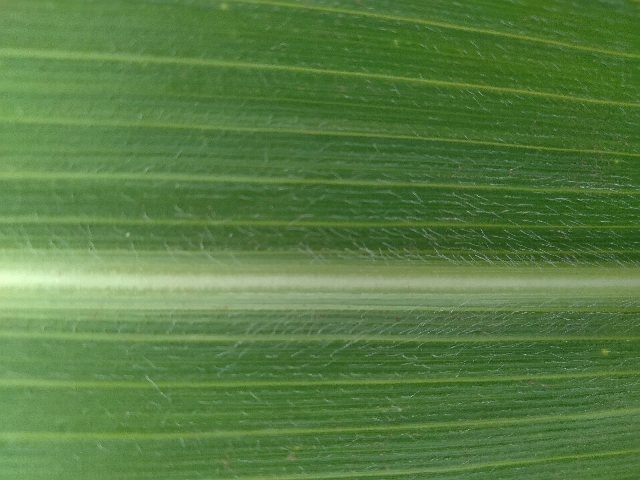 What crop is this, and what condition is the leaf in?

maize, healthy
